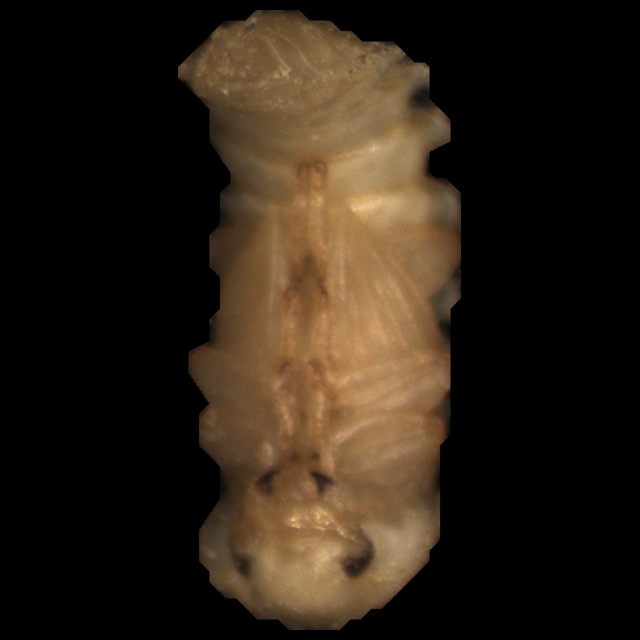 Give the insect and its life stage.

mealworm pupa
